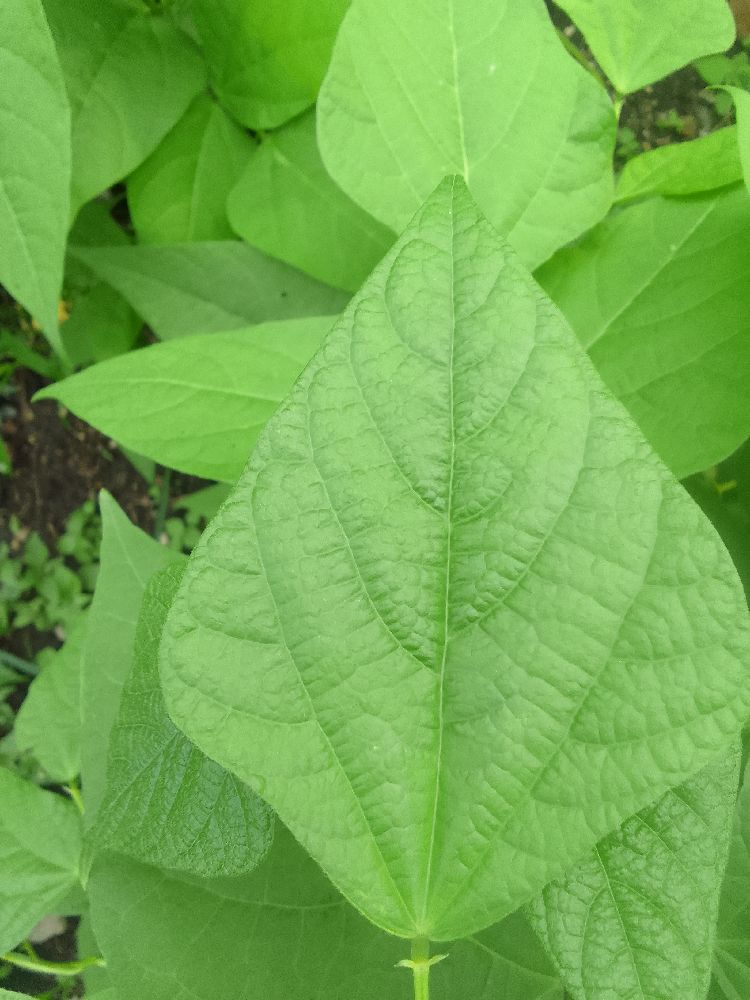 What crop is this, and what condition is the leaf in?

common bean, healthy
